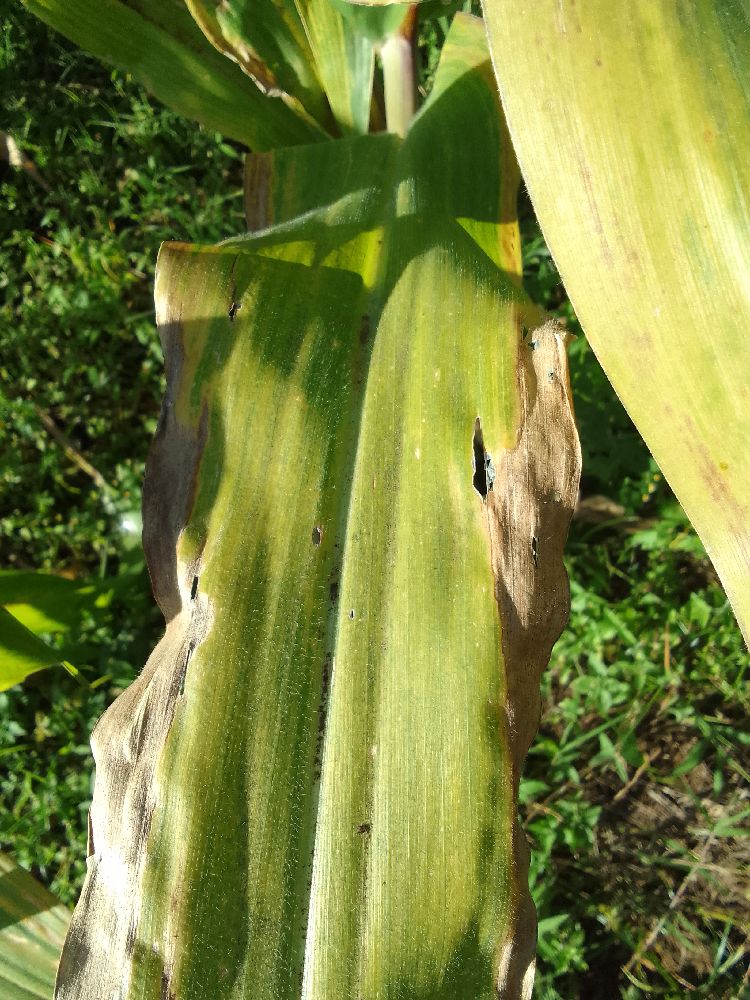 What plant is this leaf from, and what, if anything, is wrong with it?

maize, maize lethal necrosis
